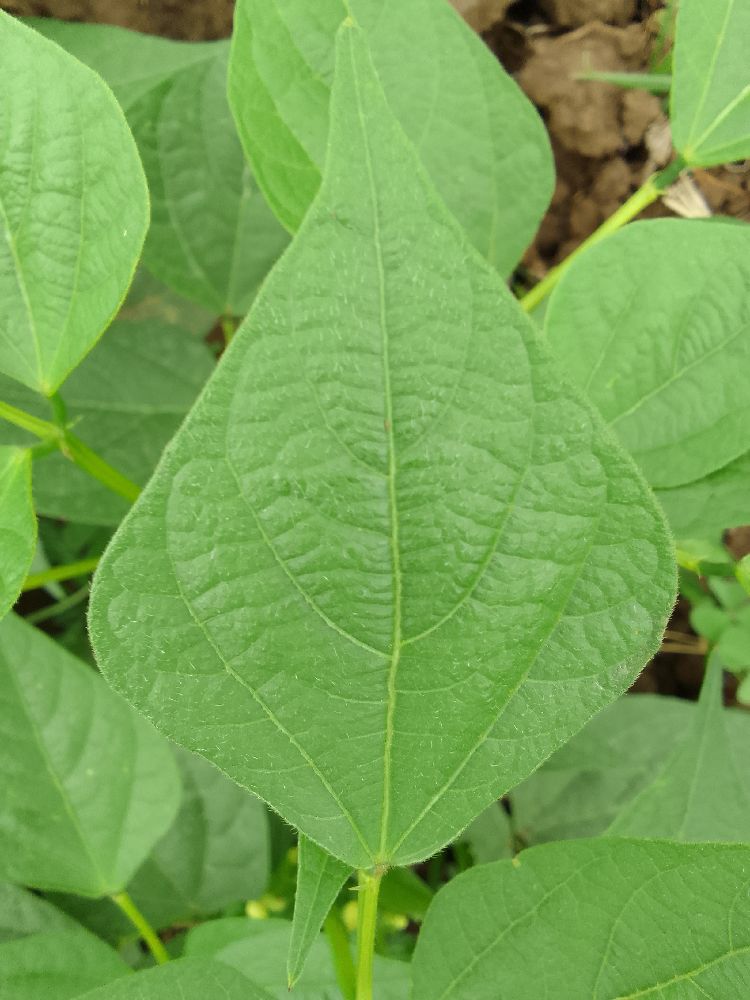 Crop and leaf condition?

common bean, healthy
